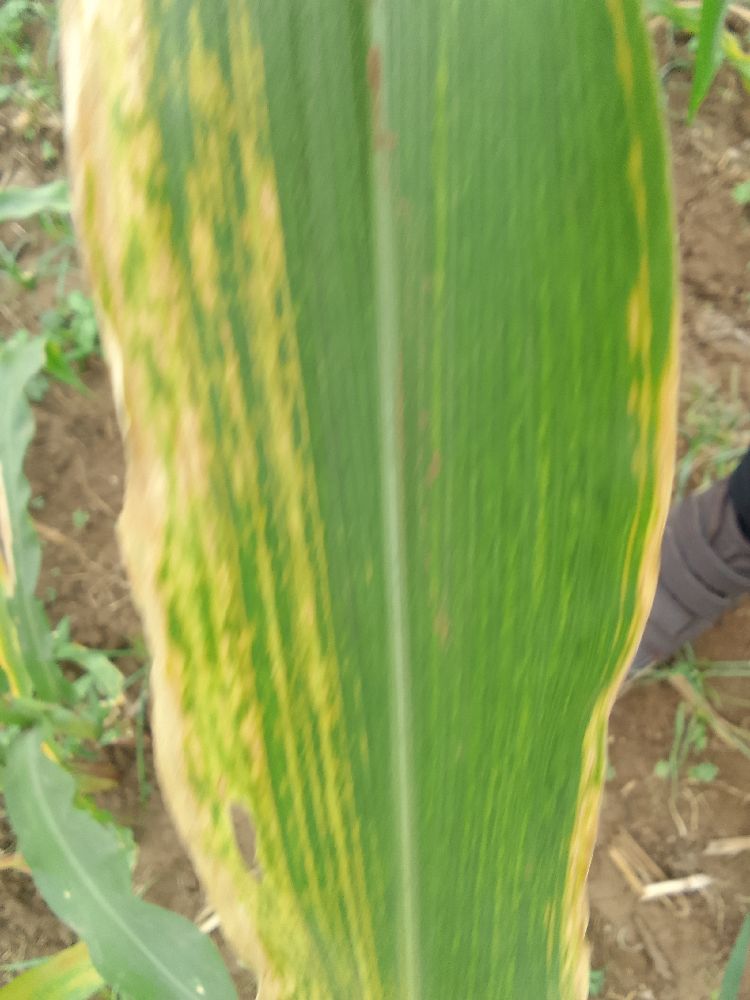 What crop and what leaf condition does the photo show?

maize, maize lethal necrosis
